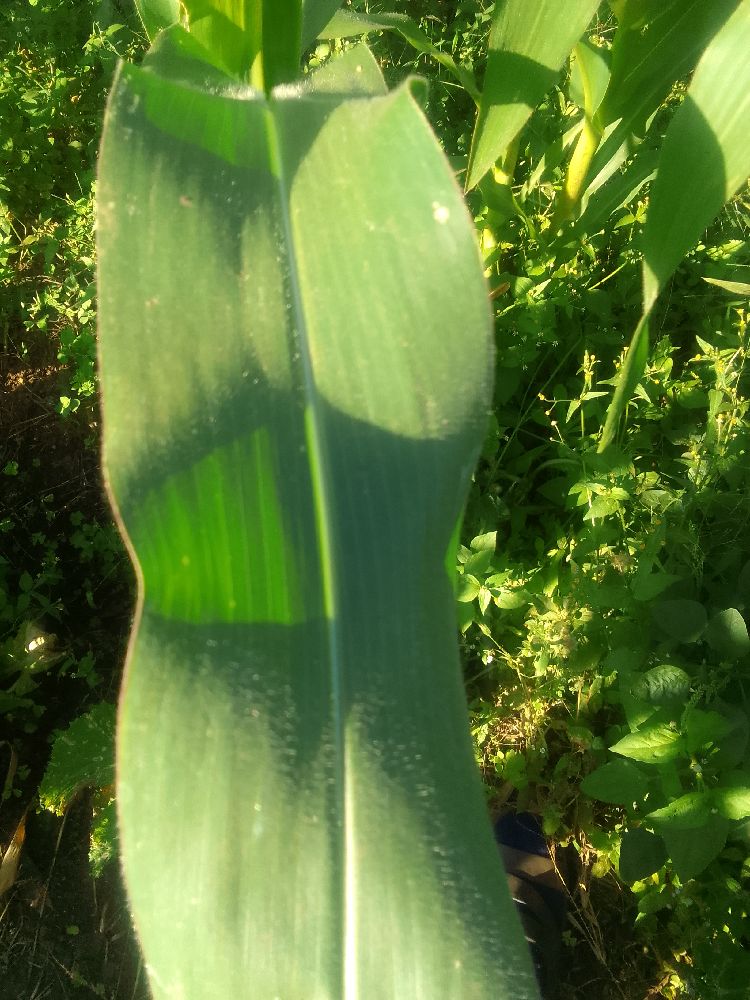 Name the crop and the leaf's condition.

maize, healthy
